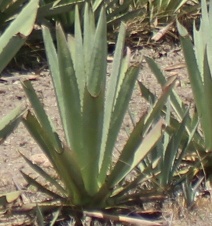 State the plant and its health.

agave, small
